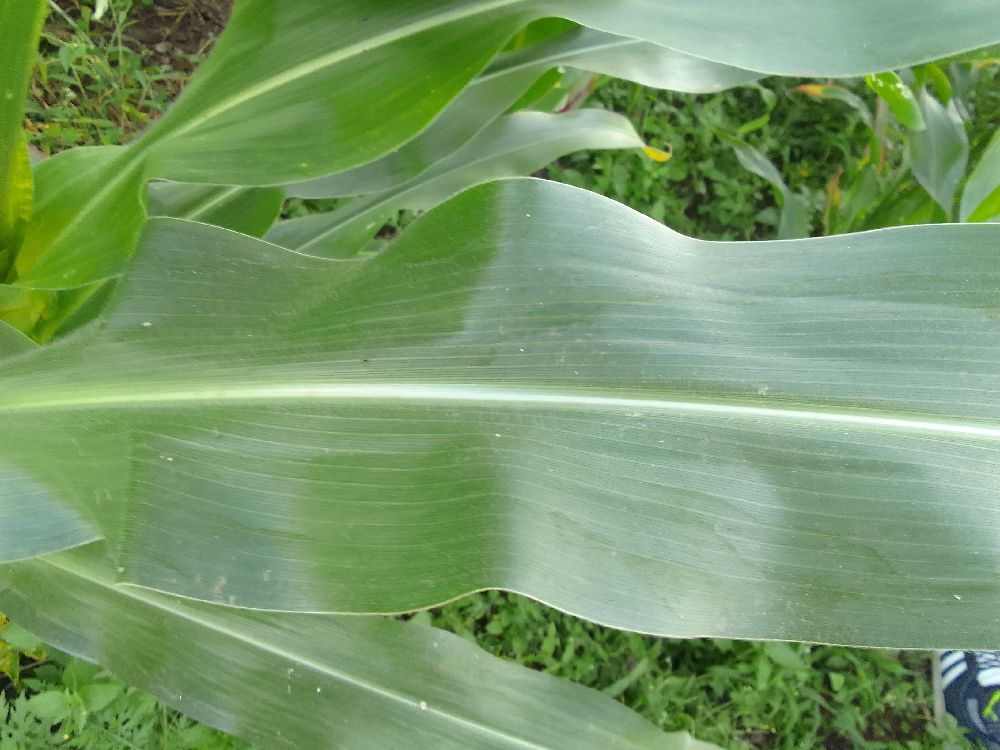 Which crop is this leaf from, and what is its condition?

maize, healthy
